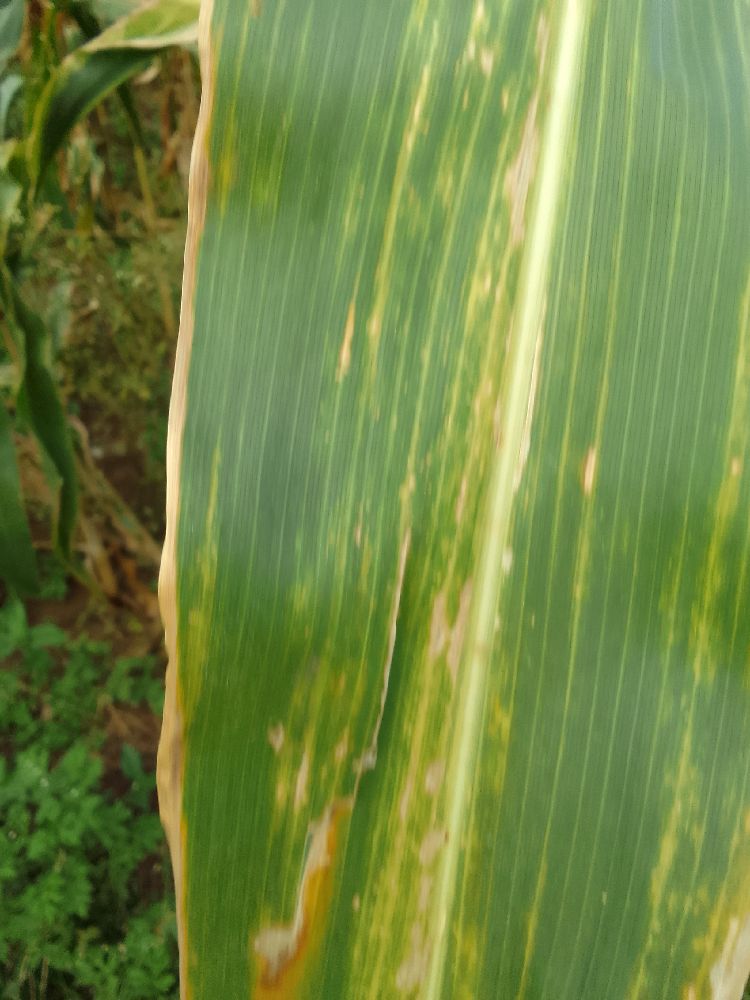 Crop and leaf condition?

maize, maize lethal necrosis
